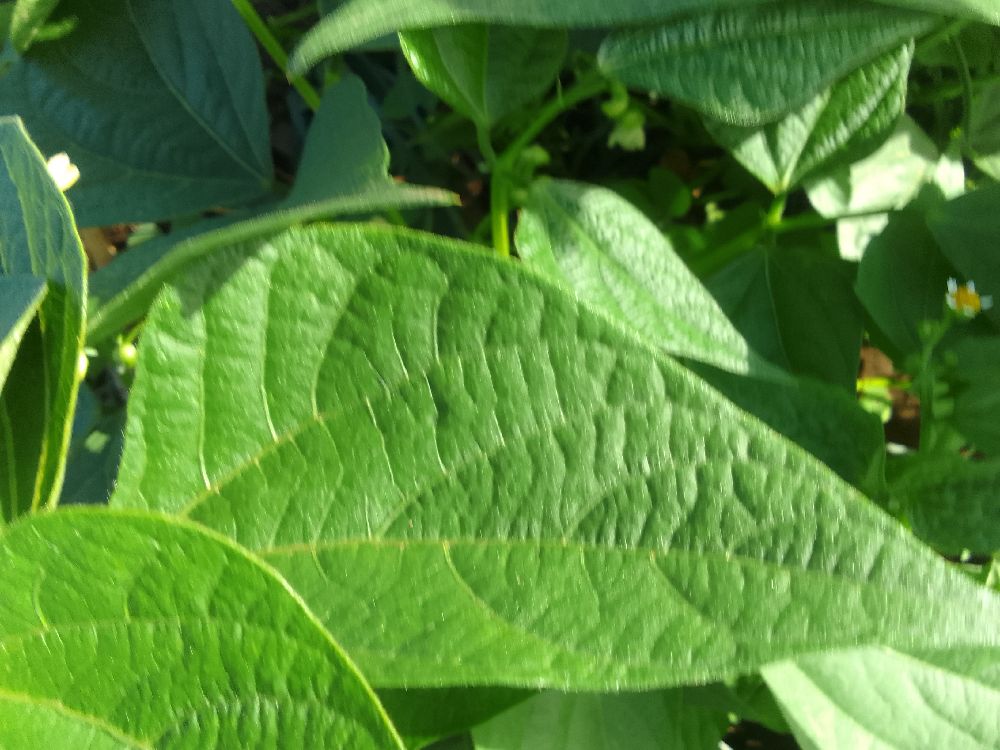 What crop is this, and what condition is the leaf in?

common bean, healthy
